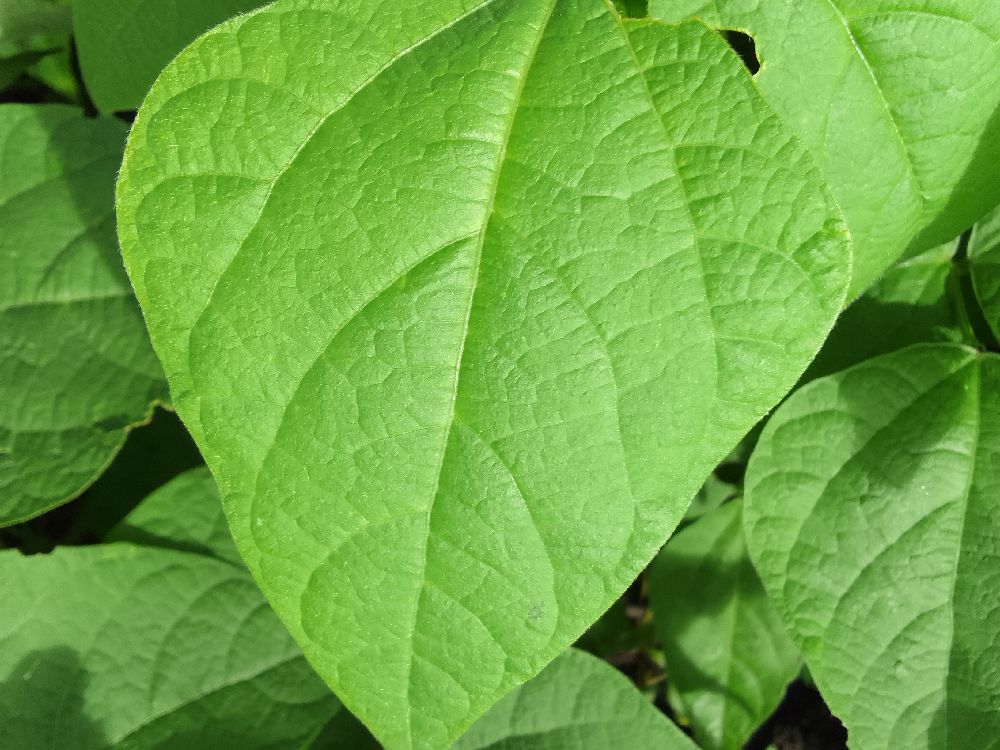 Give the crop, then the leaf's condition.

common bean, healthy
